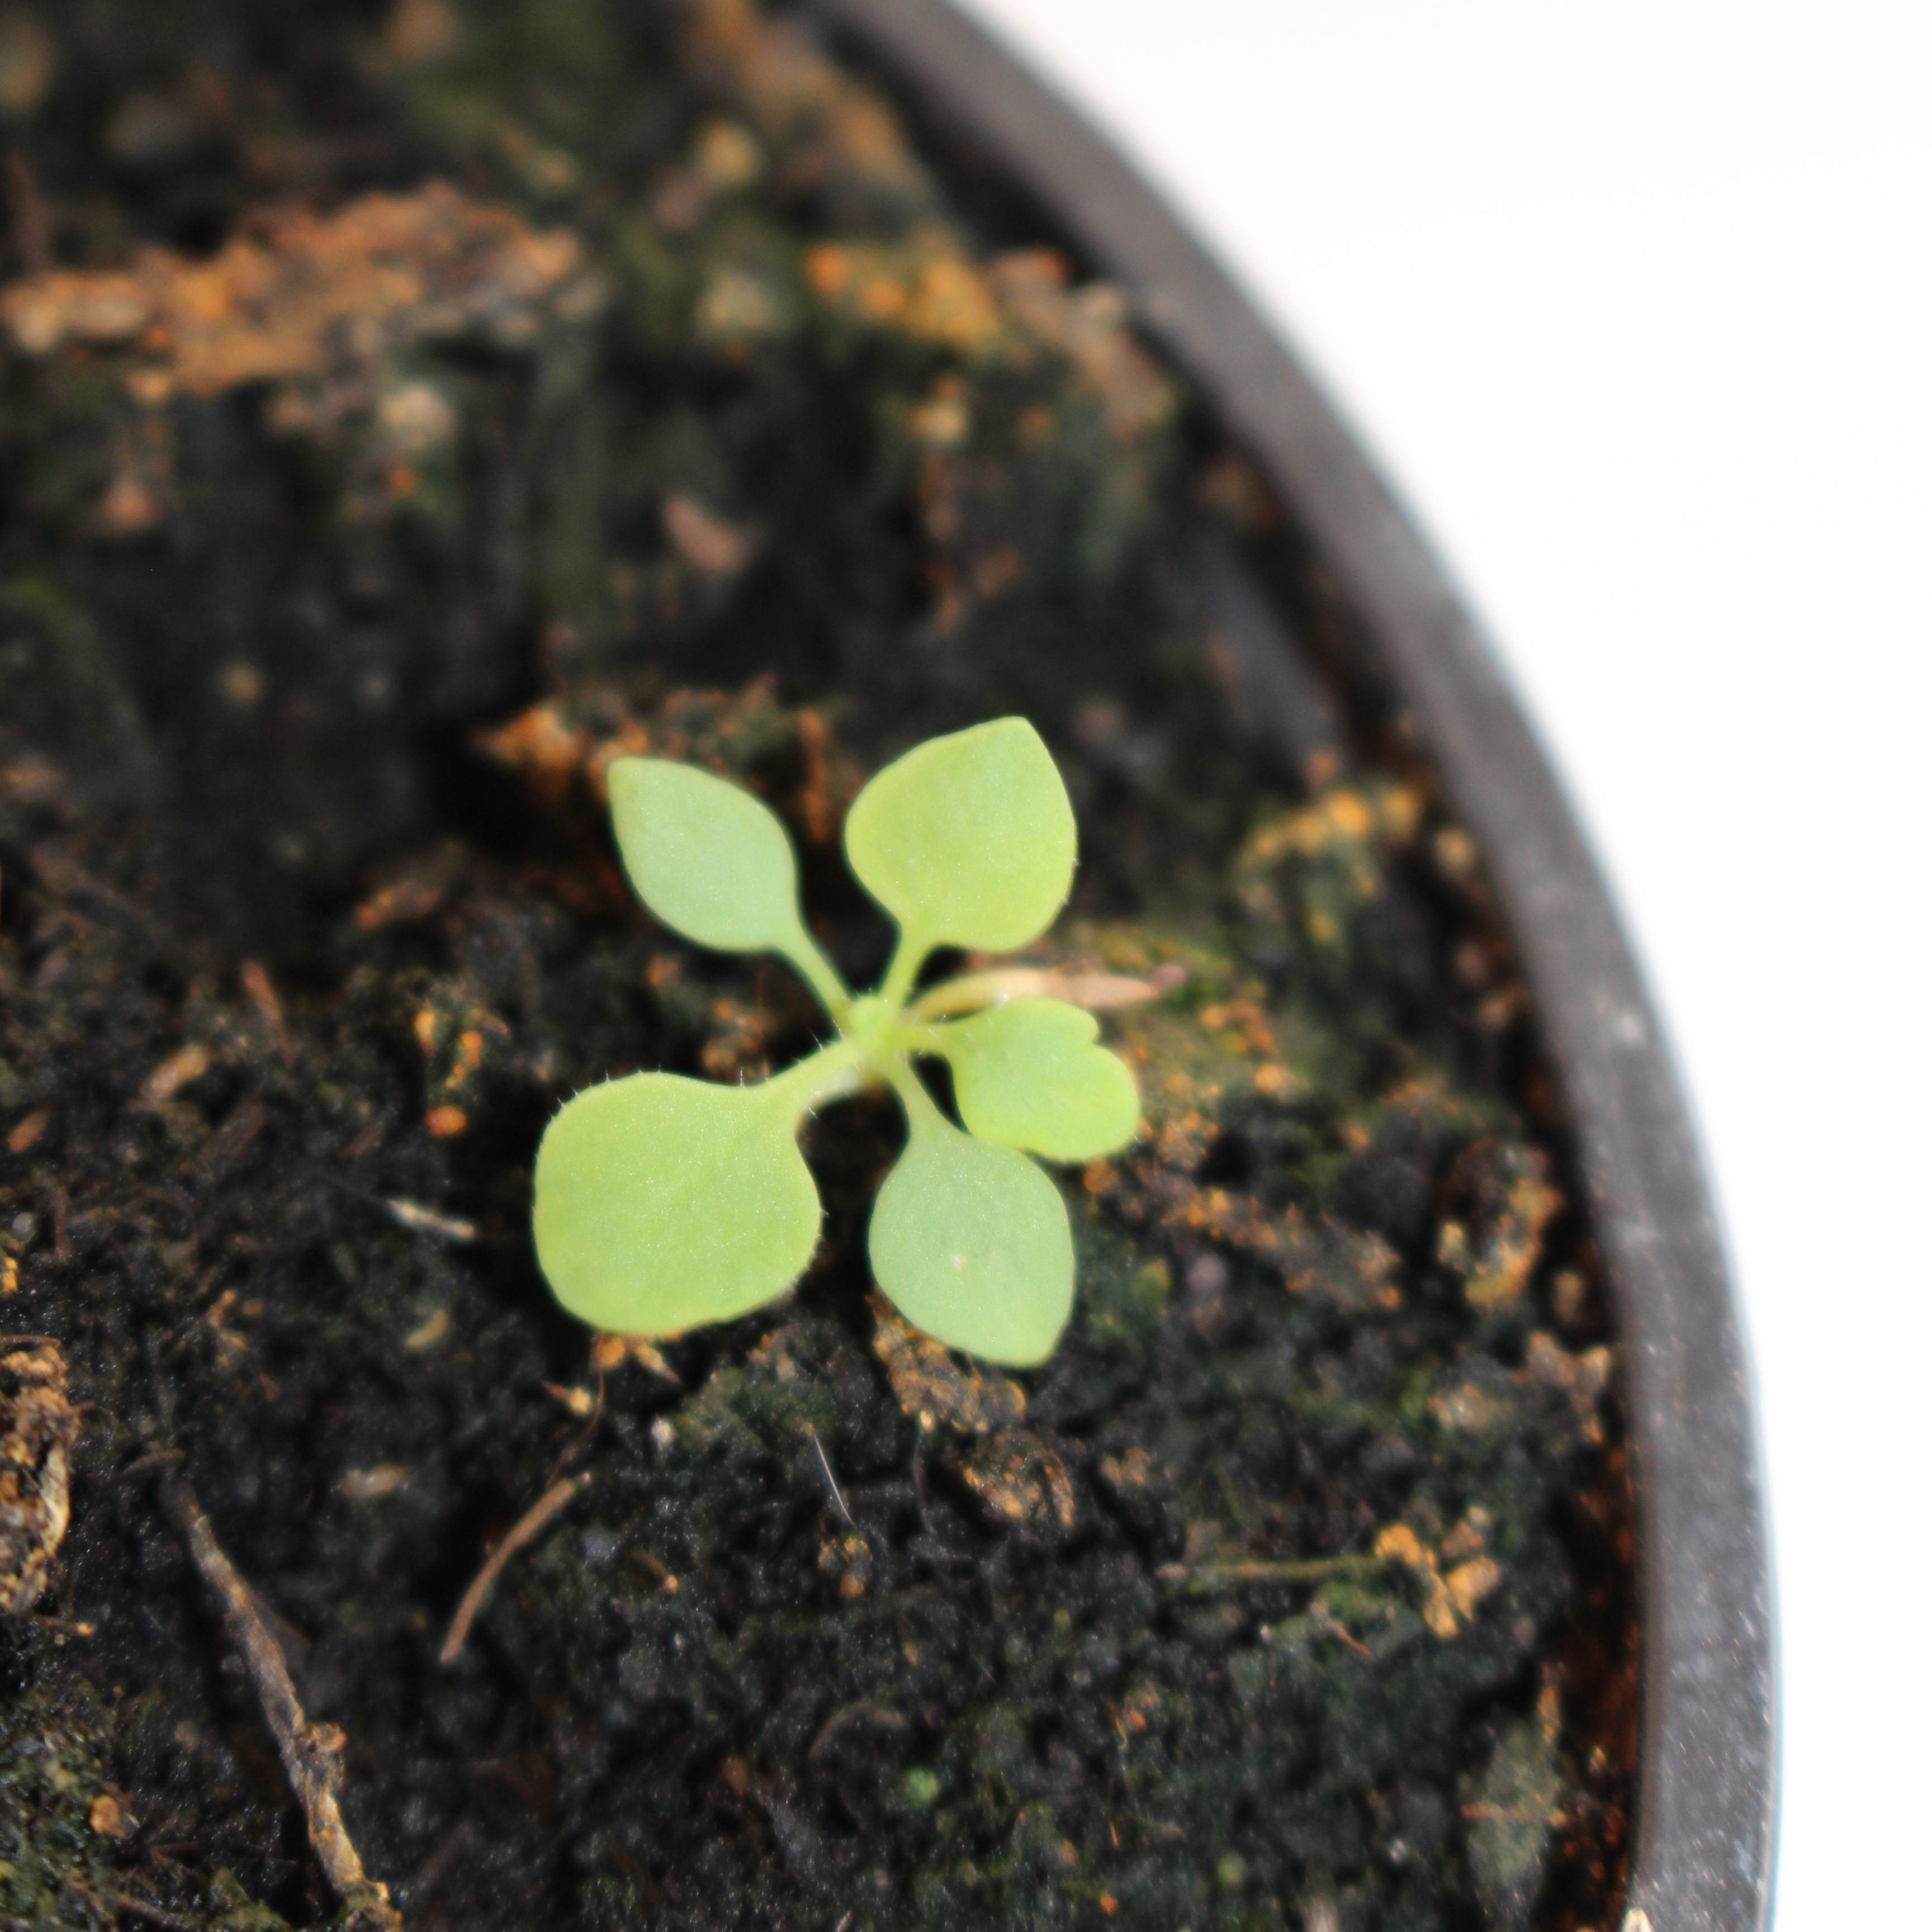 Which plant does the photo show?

Papaver rhoeas
